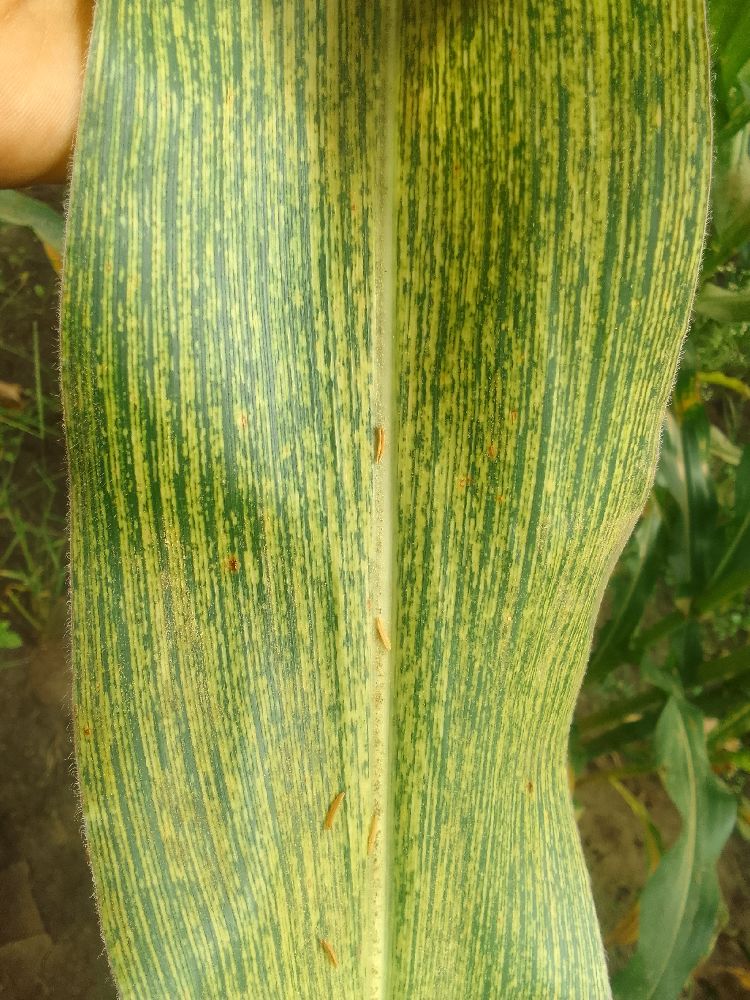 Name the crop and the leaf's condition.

maize, maize streak virus
